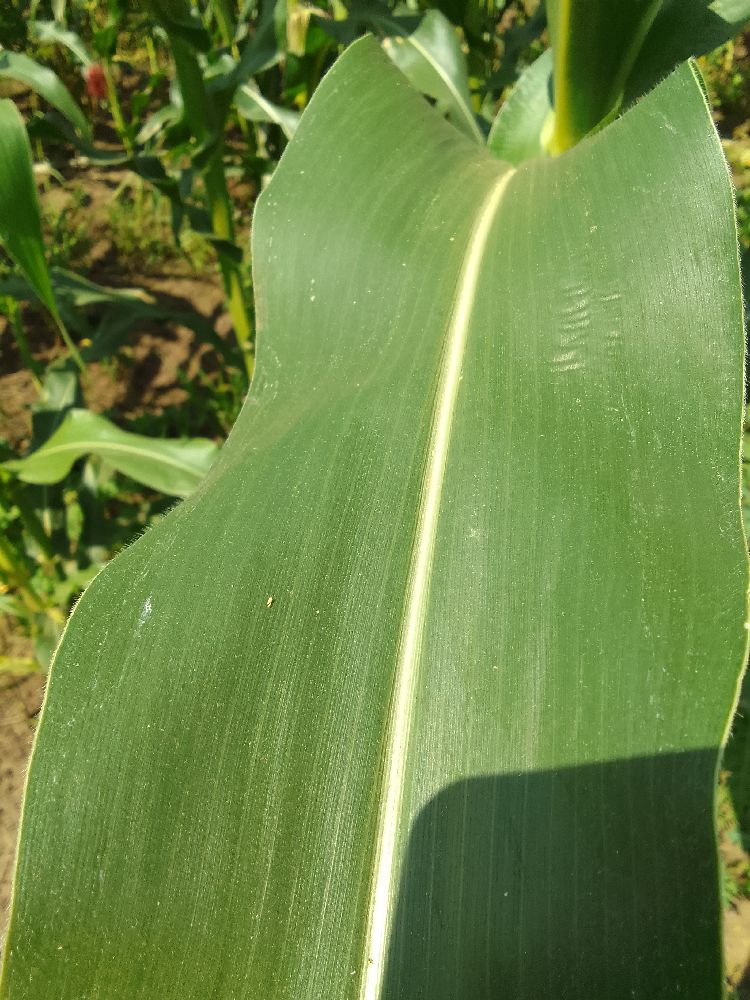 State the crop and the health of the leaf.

maize, healthy
